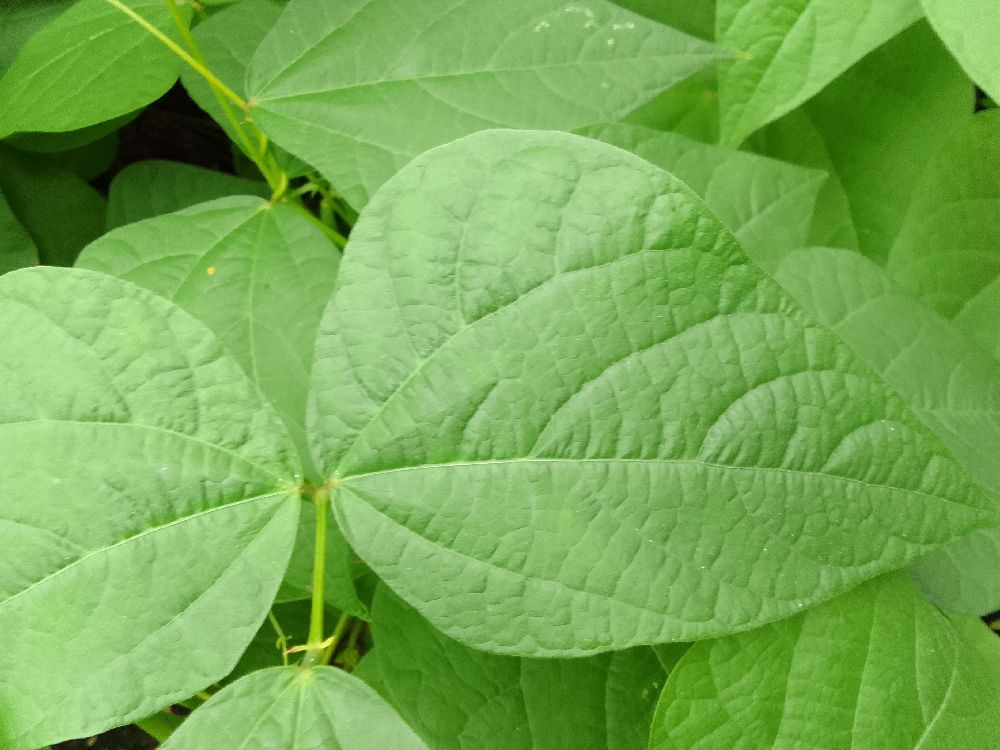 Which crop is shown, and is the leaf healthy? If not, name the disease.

common bean, healthy
